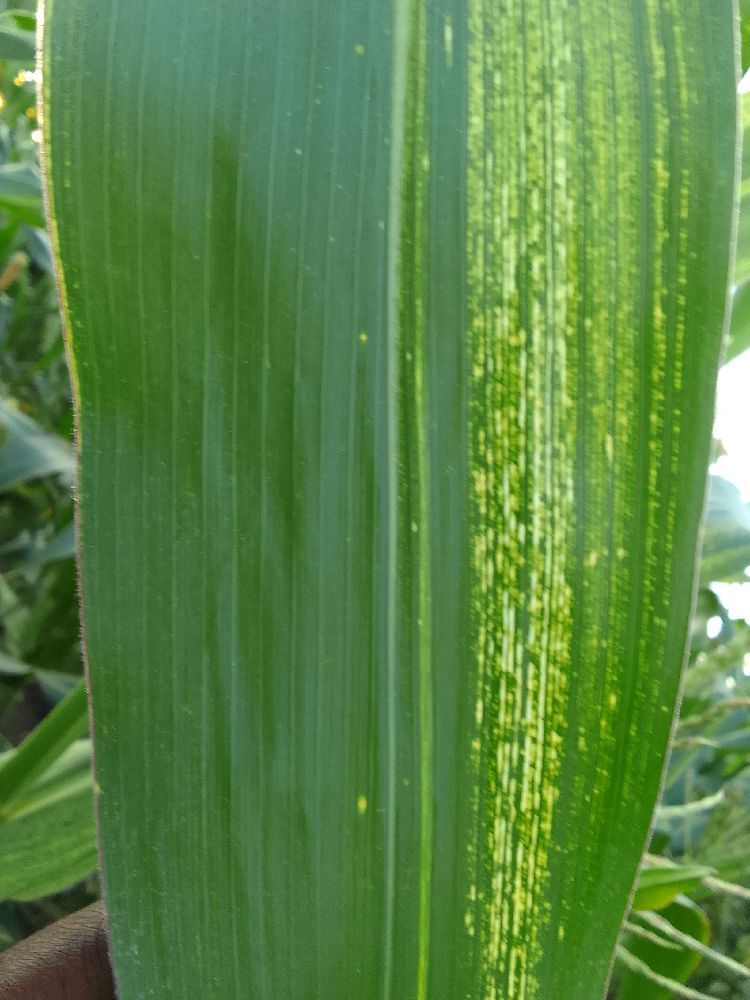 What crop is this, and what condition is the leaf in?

maize, maize streak virus
